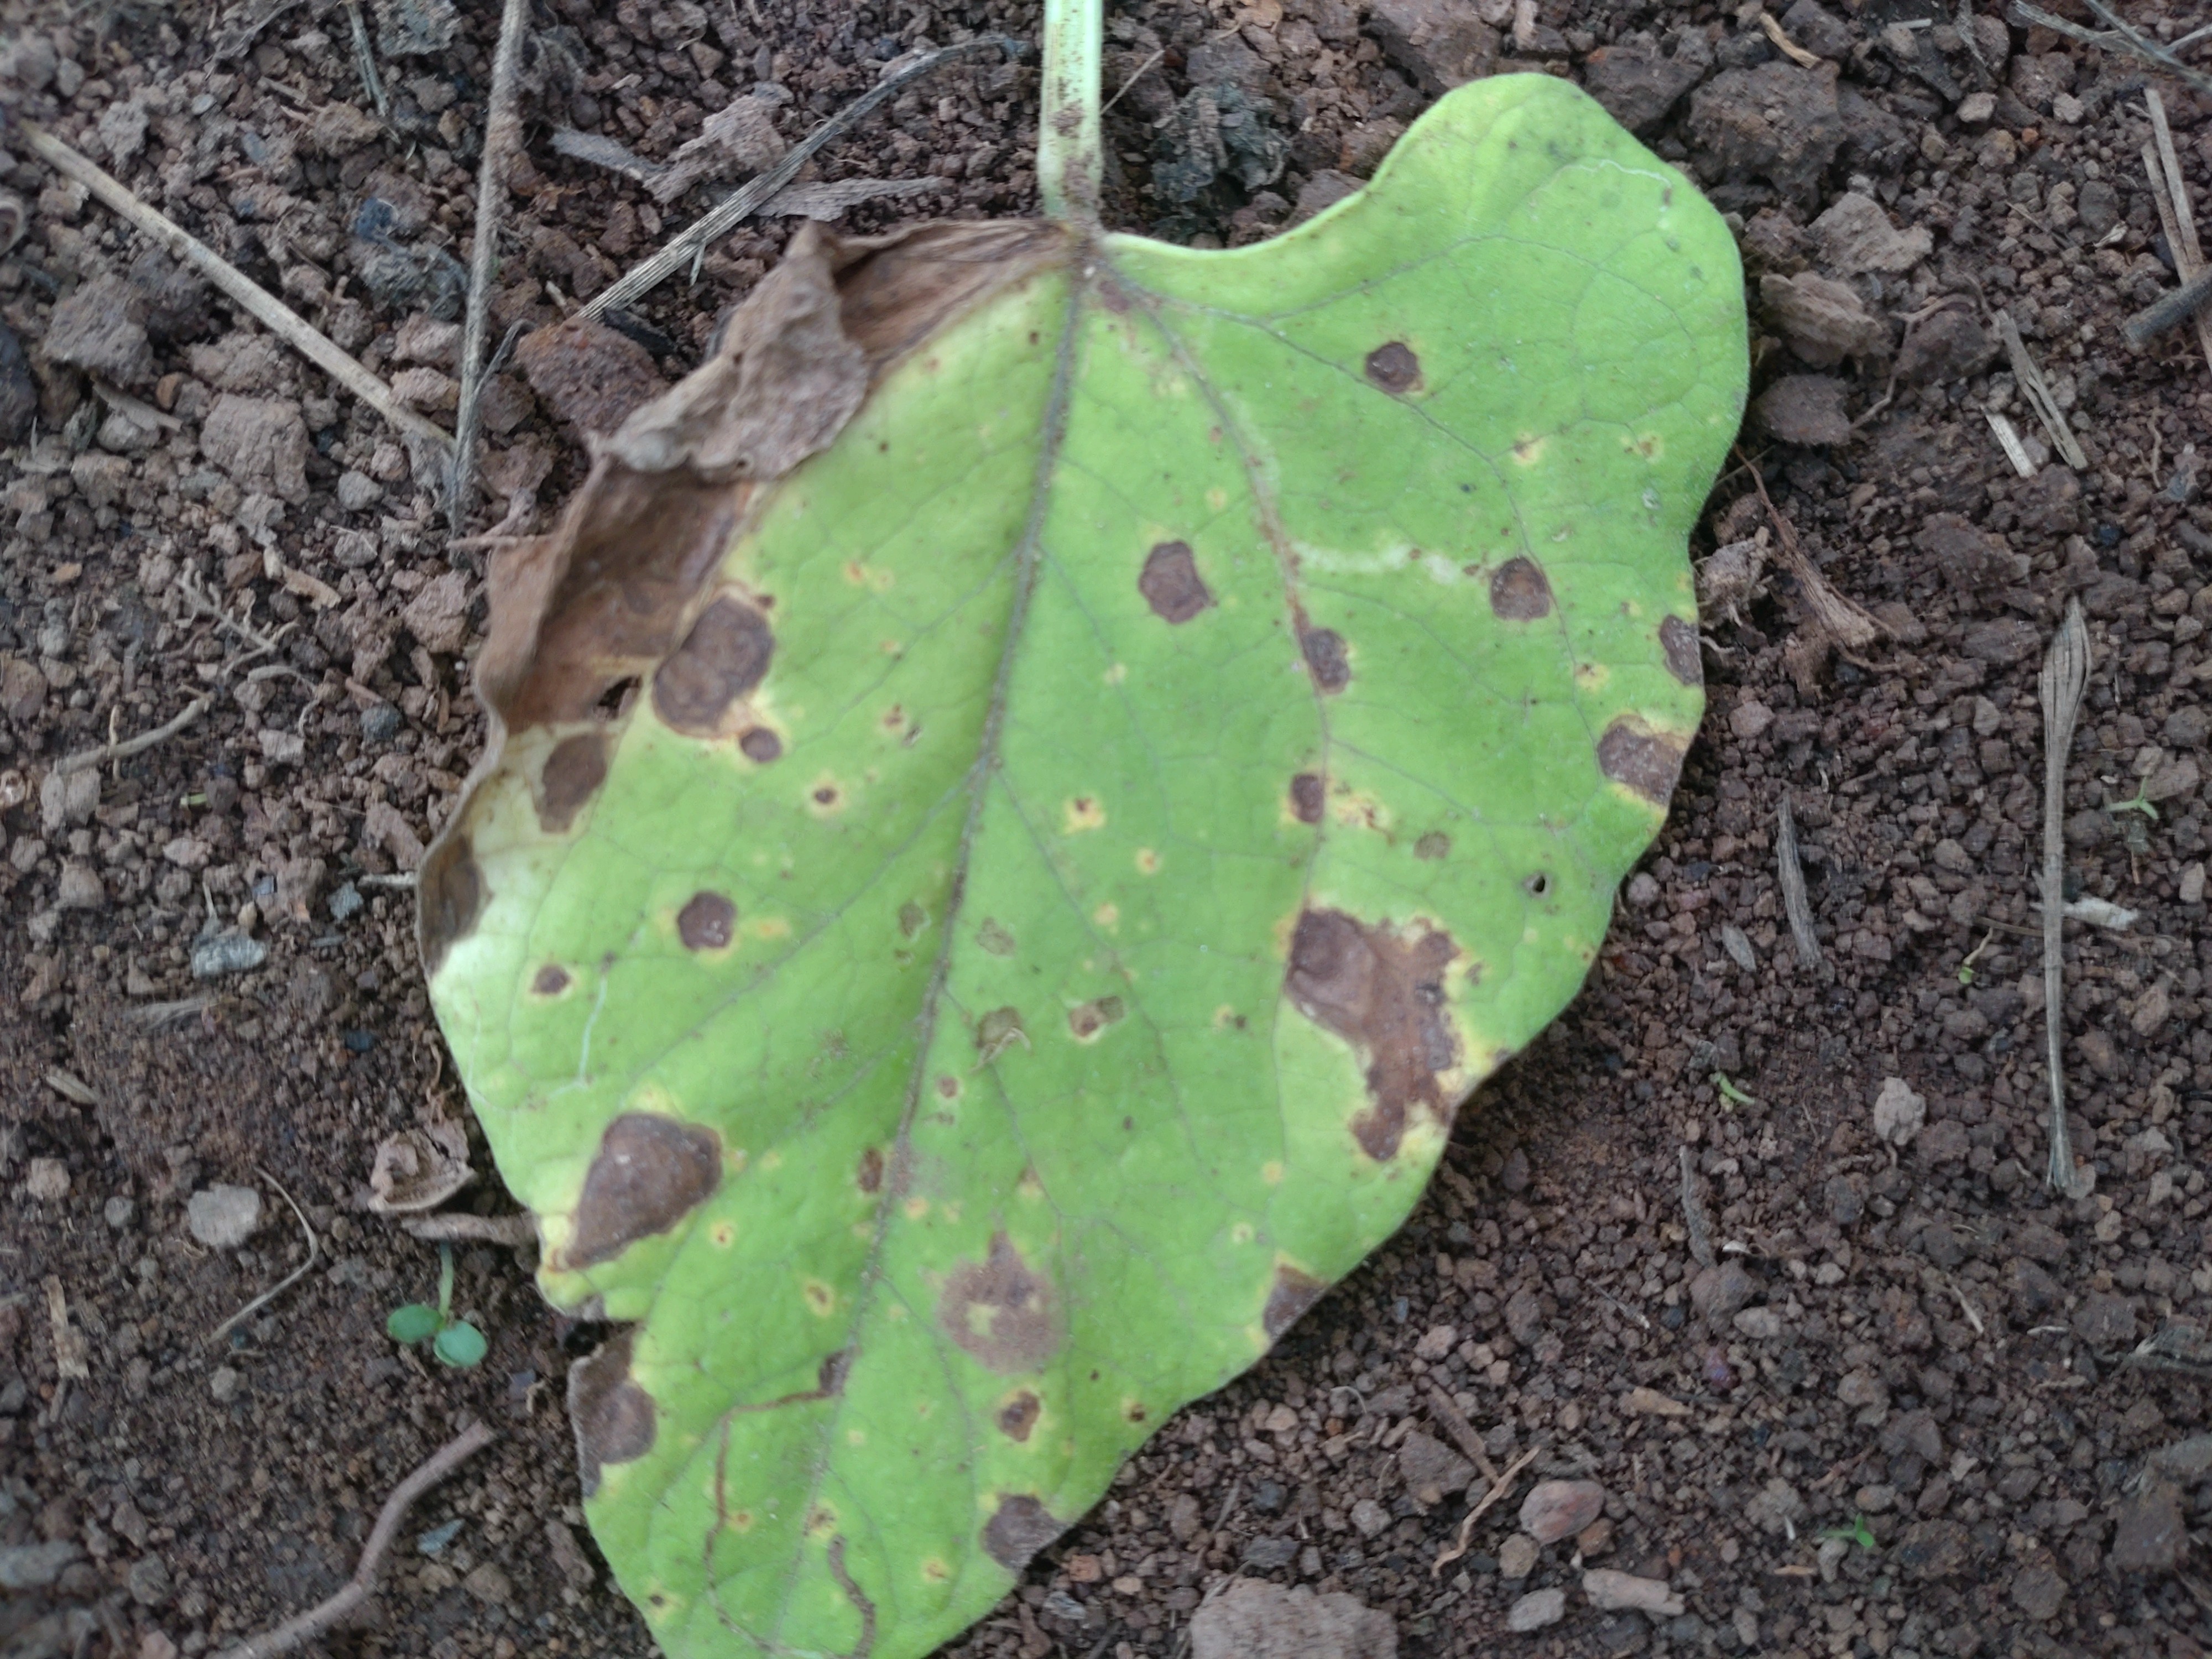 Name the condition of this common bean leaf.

rust
